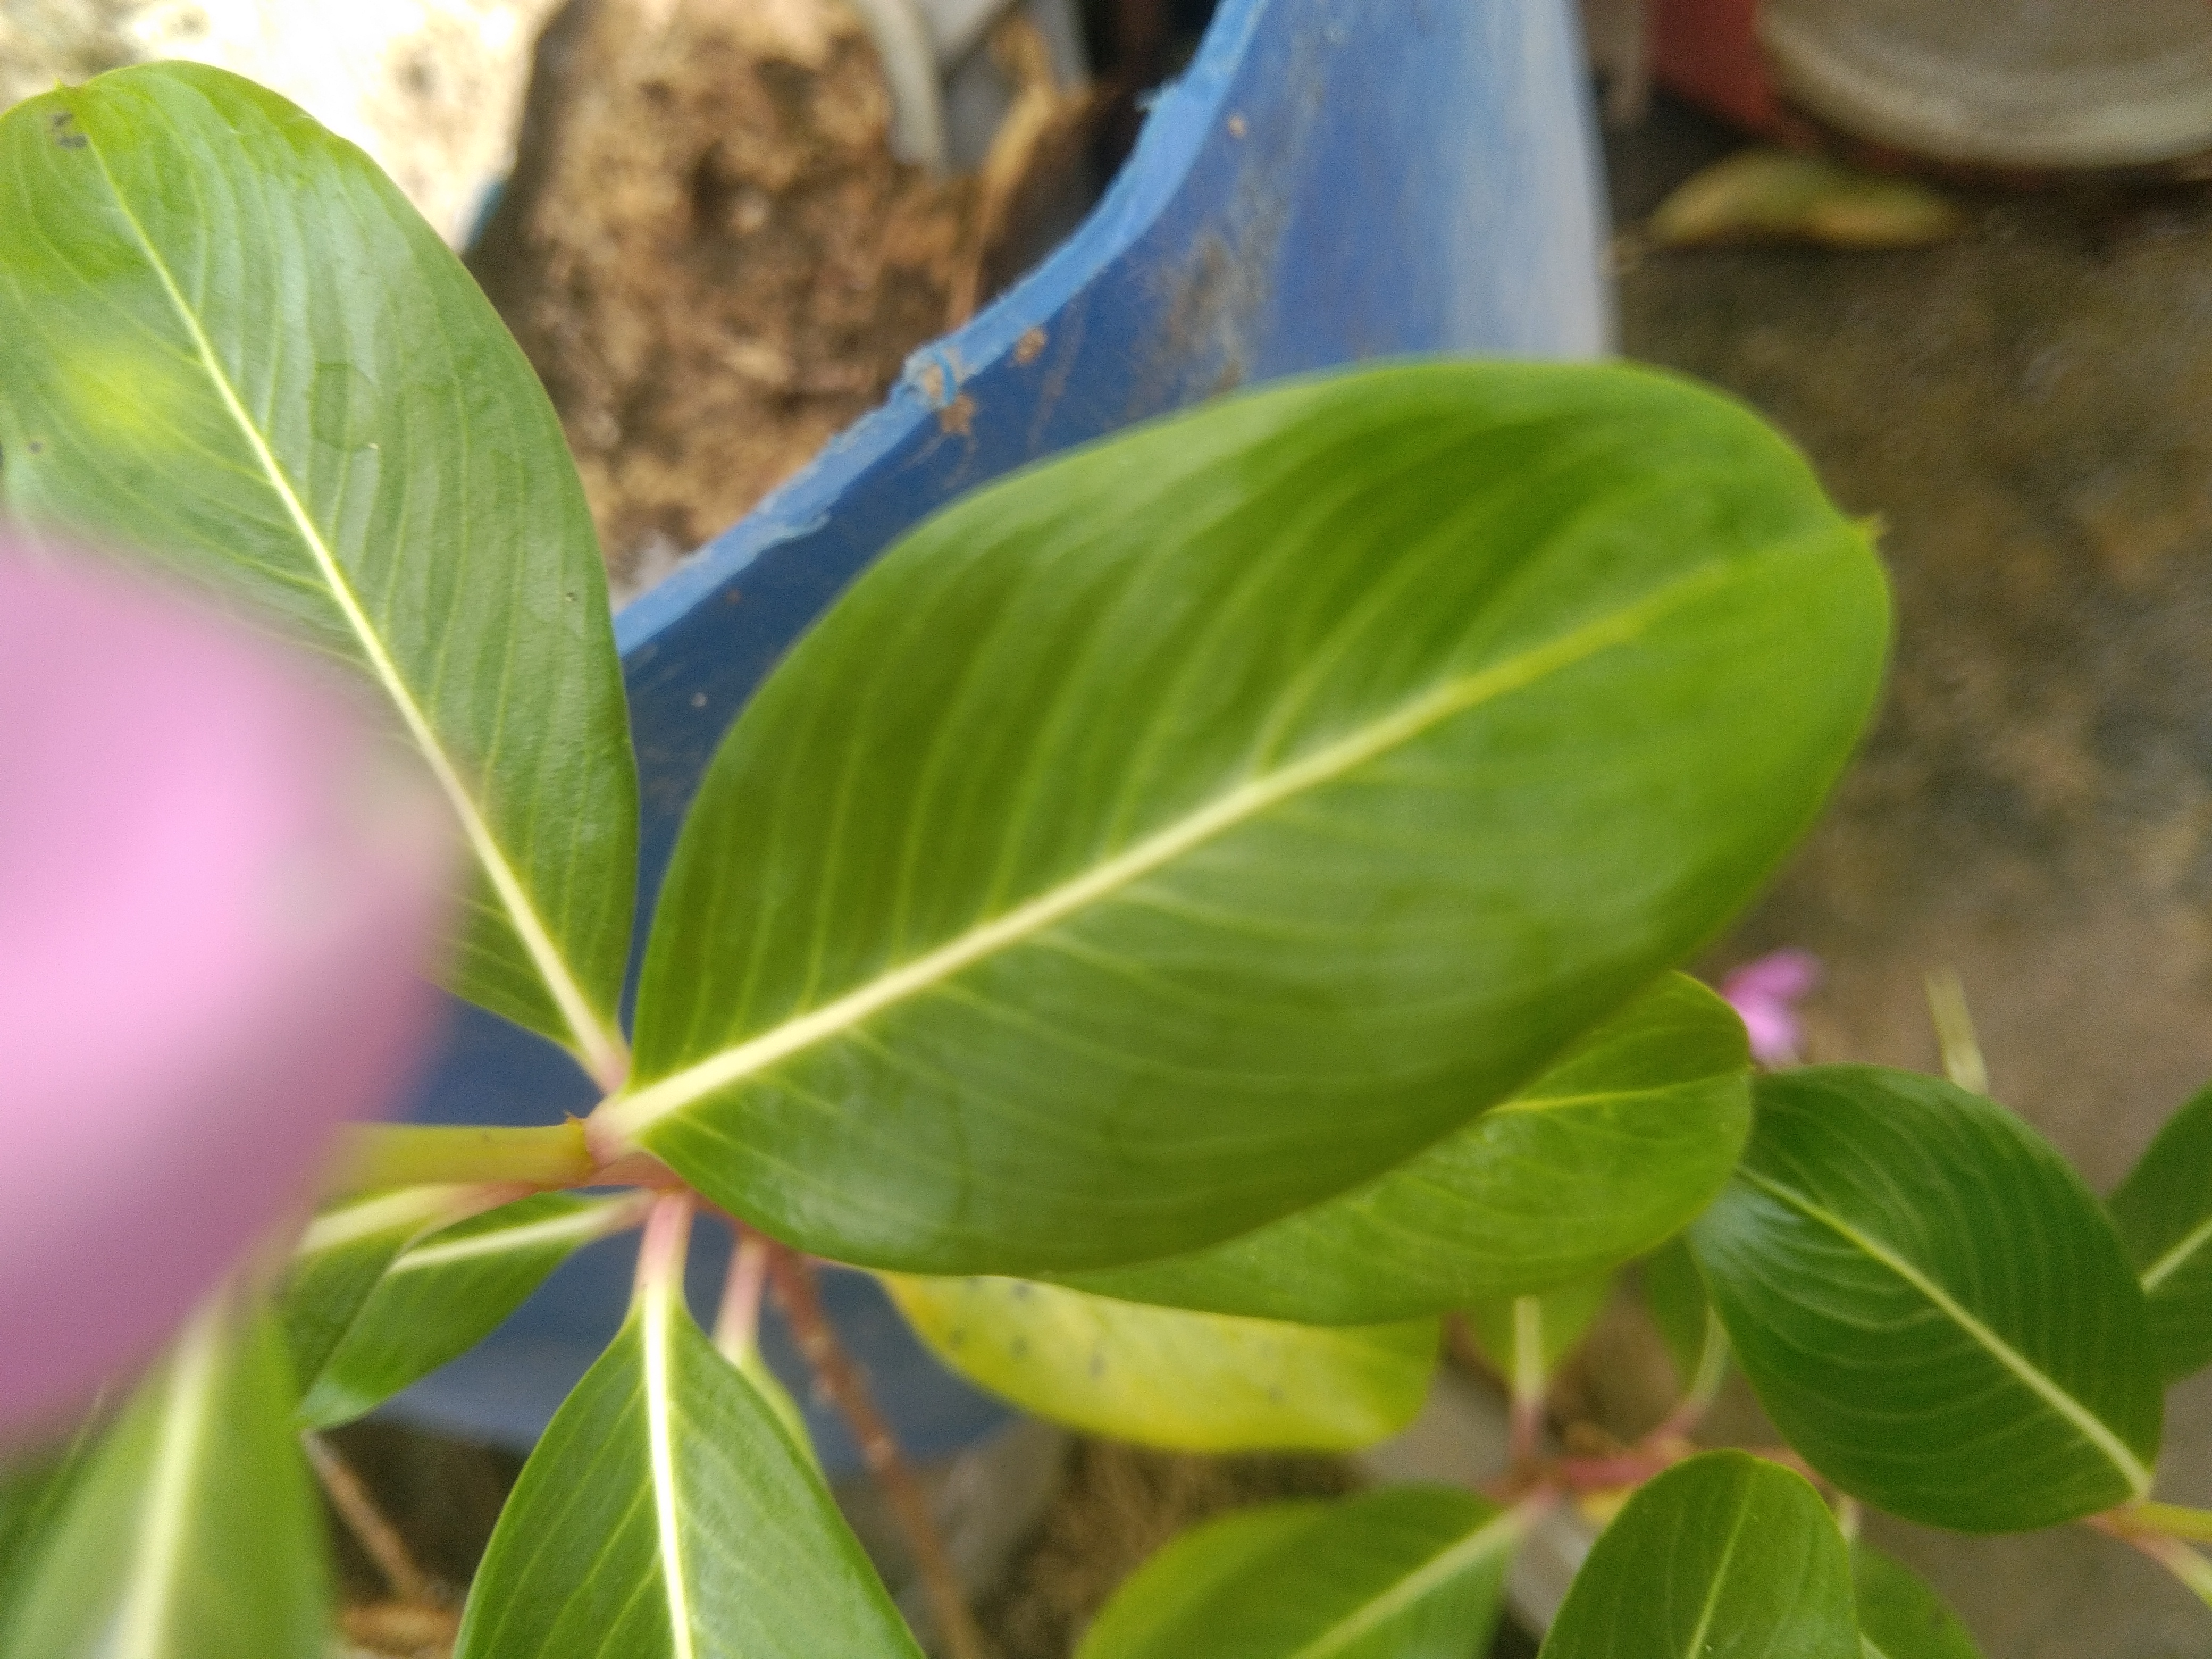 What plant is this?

rose periwinkle
